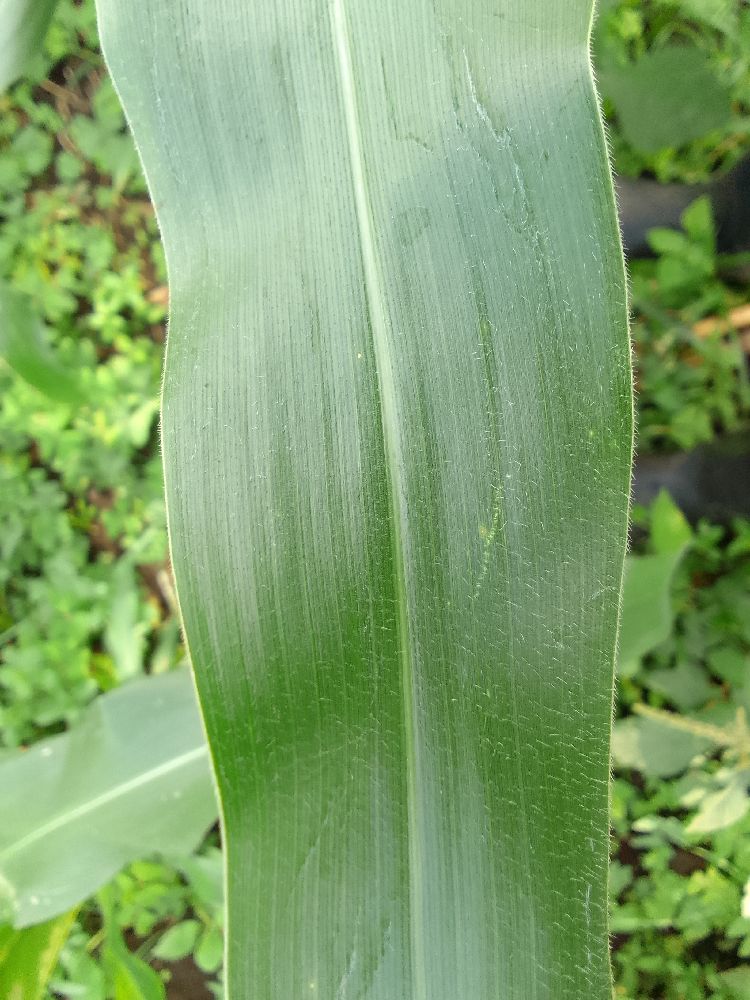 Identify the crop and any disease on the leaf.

maize, healthy
